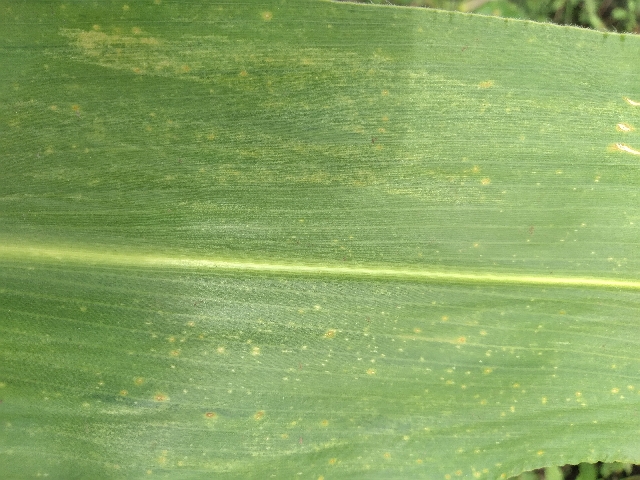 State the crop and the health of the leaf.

maize, maize lethal necrosis
